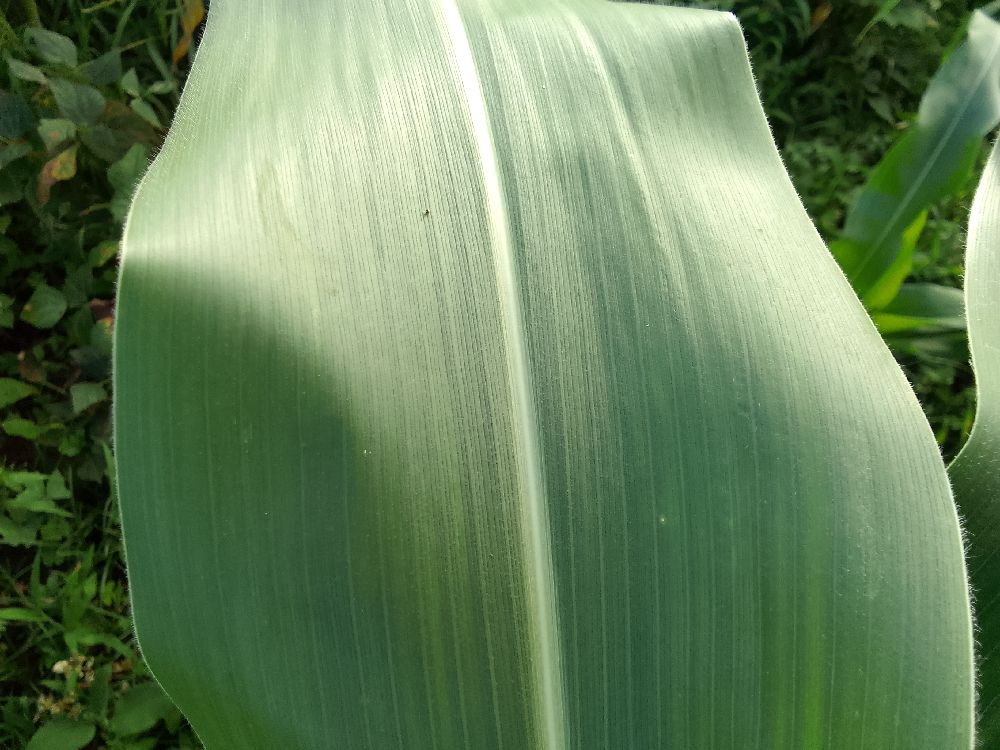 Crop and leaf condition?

maize, healthy
